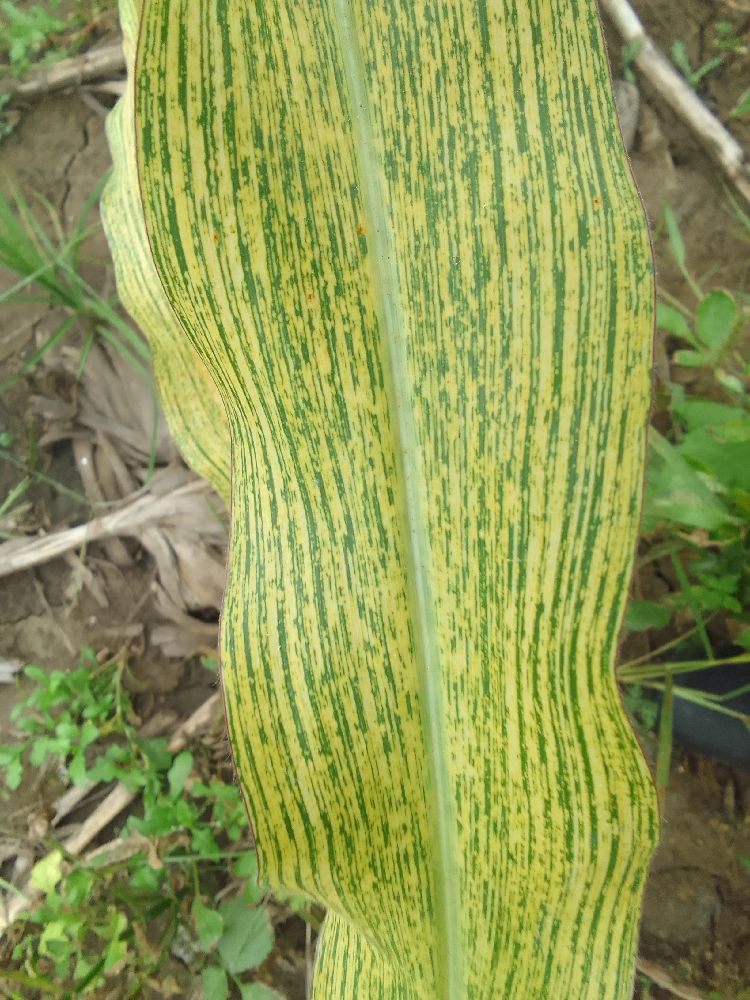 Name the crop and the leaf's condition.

maize, maize streak virus
